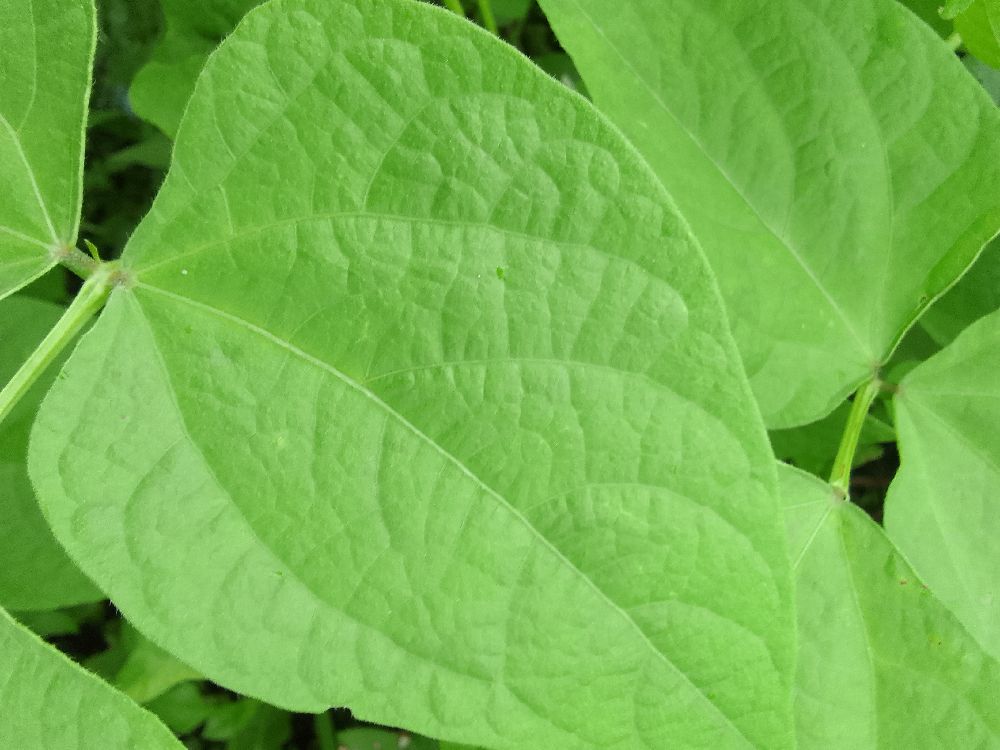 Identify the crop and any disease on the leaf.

common bean, healthy
